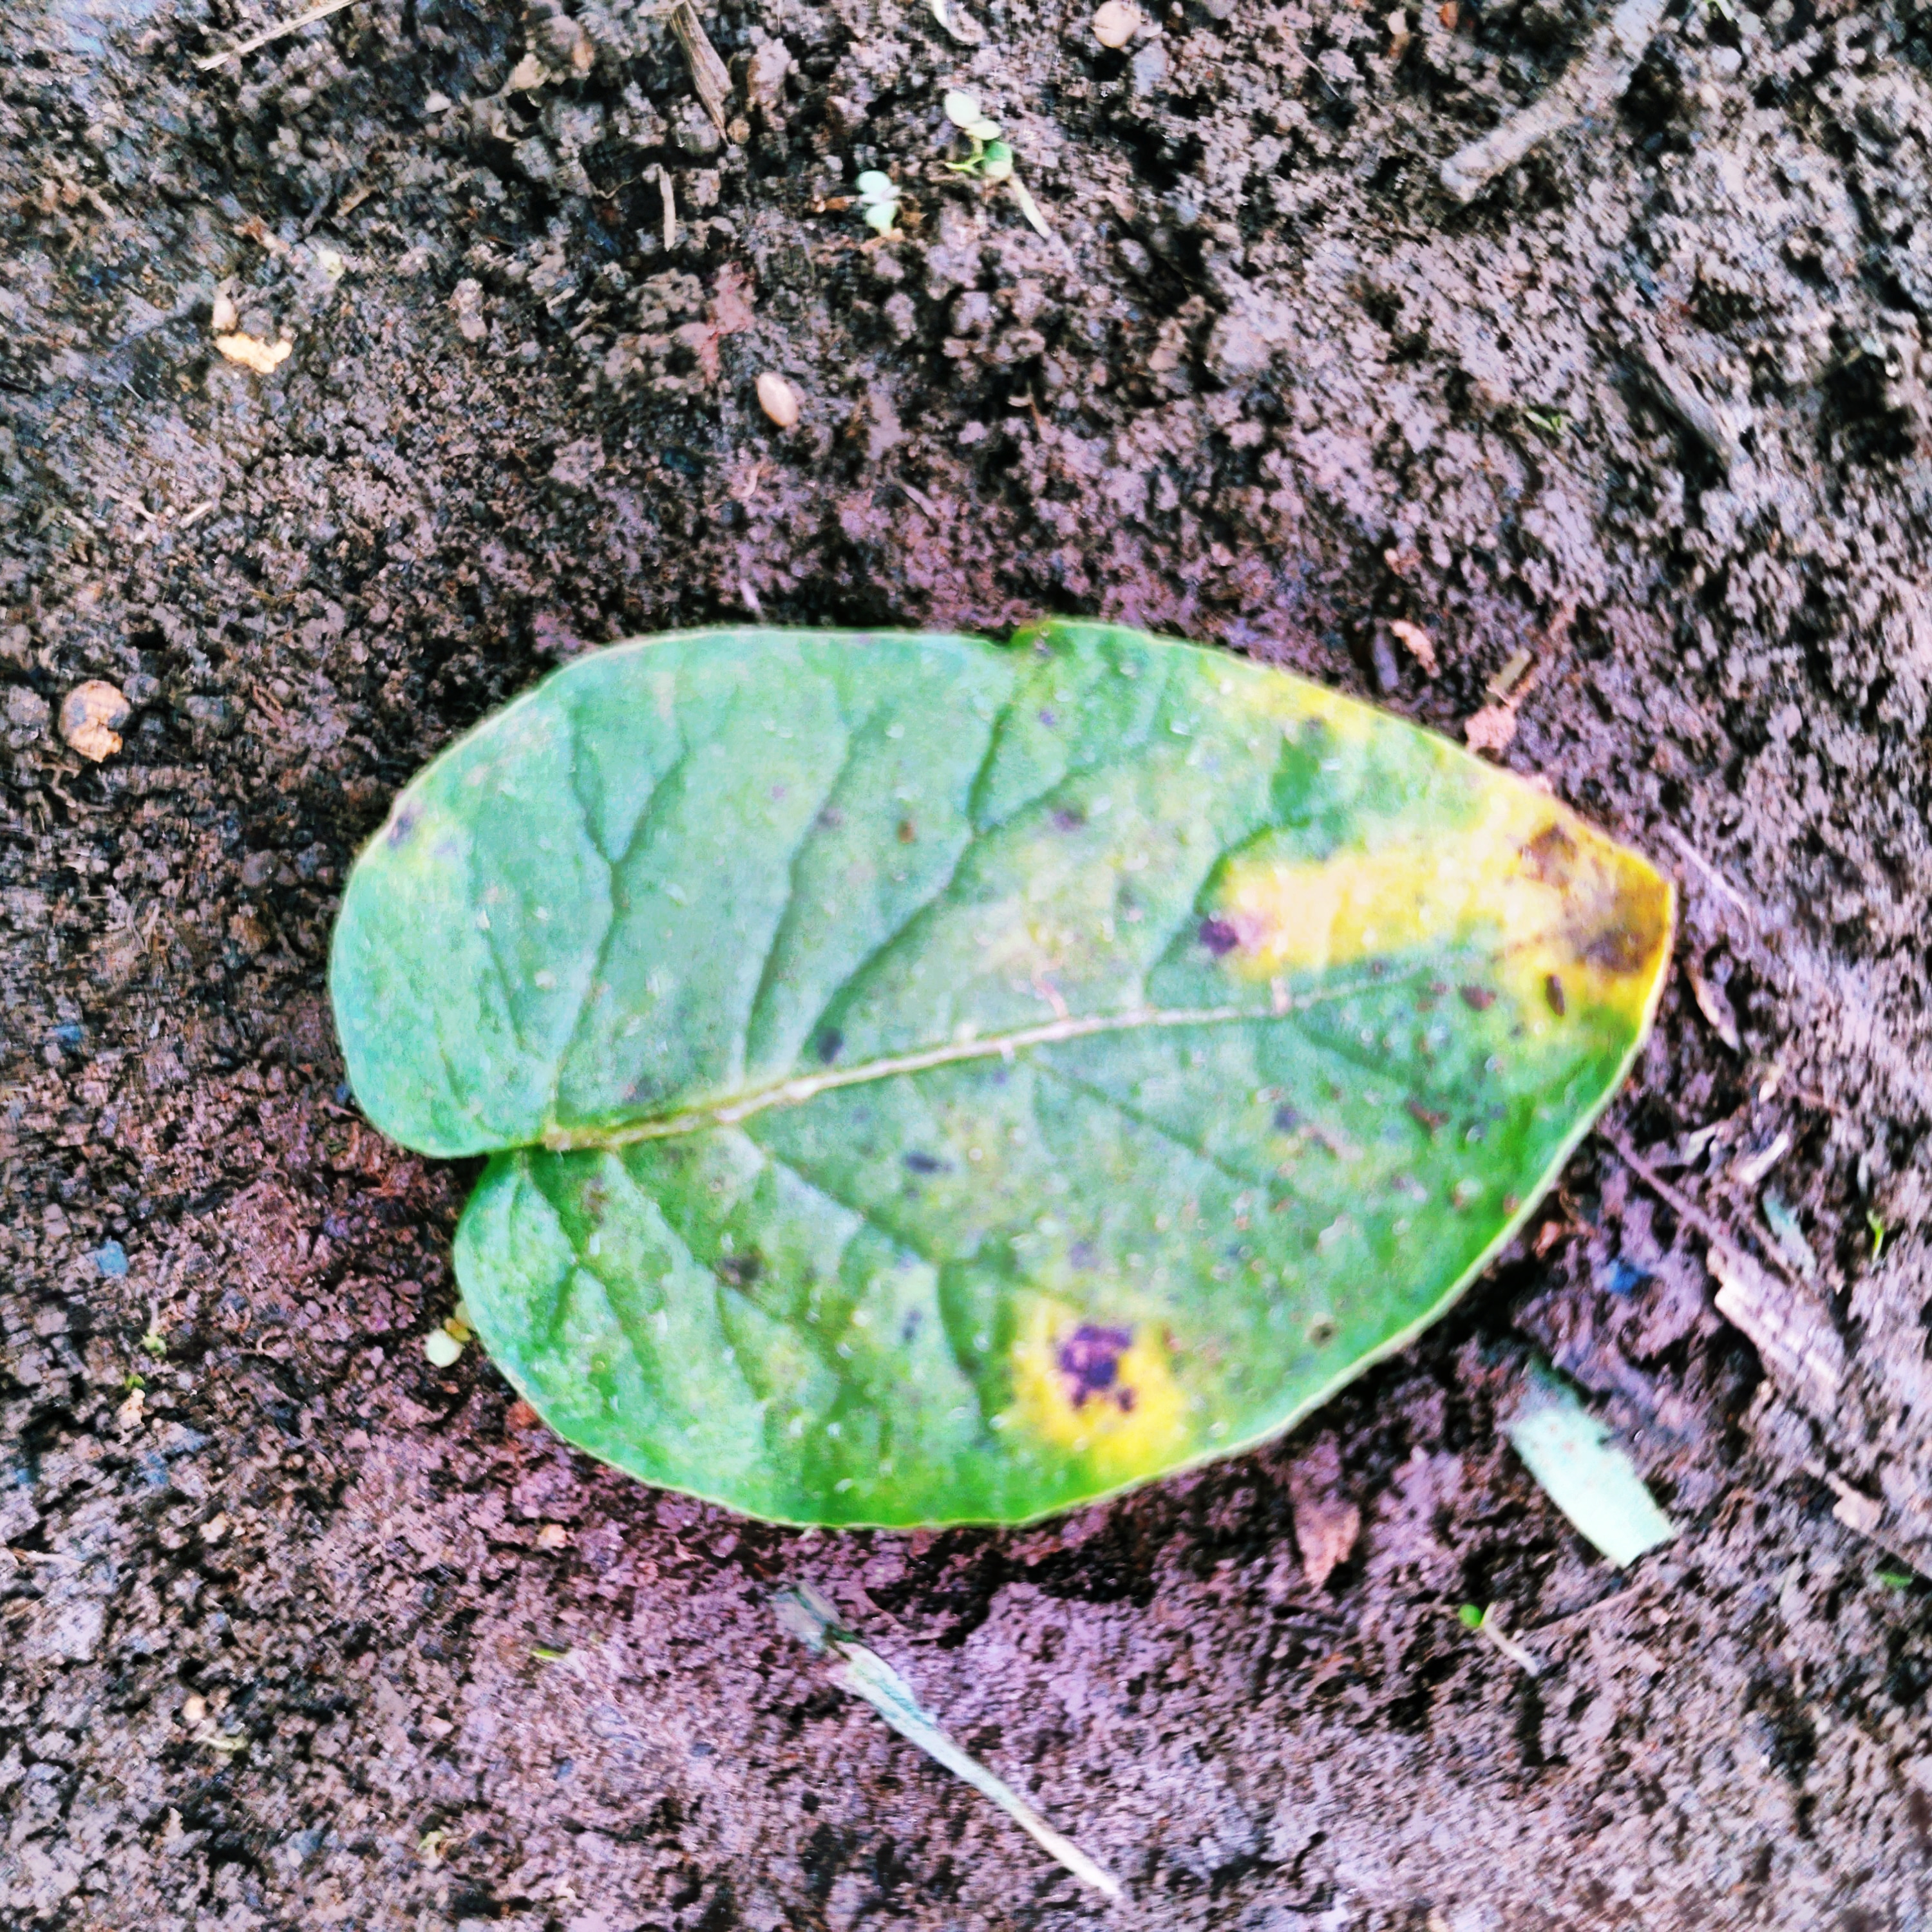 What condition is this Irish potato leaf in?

late blight
